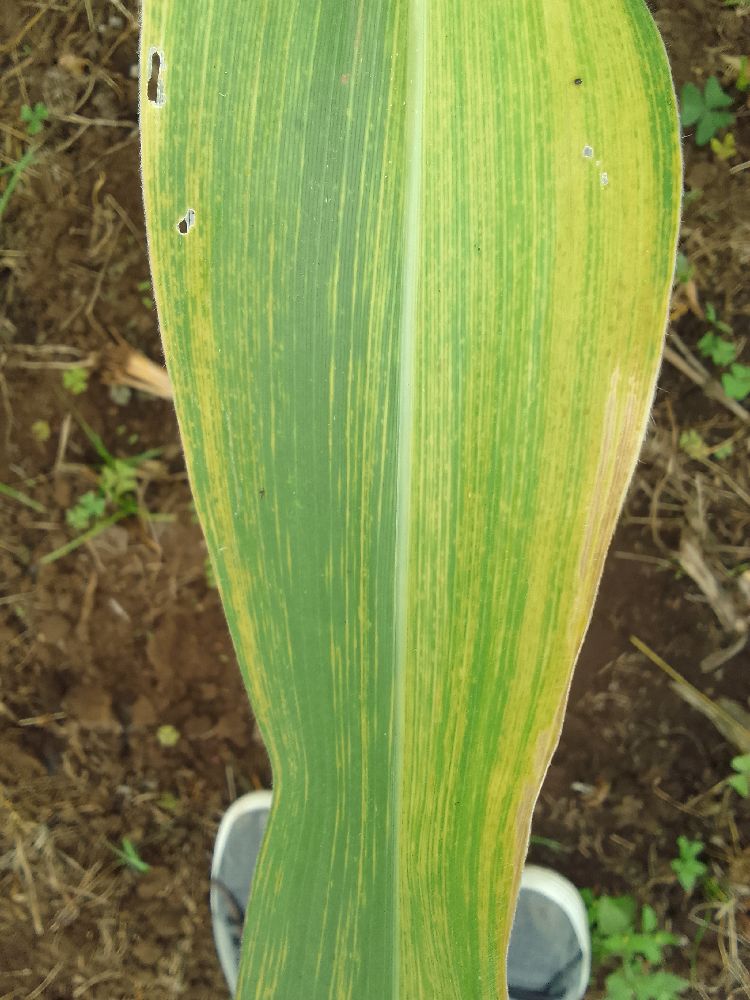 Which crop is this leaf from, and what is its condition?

maize, maize lethal necrosis
